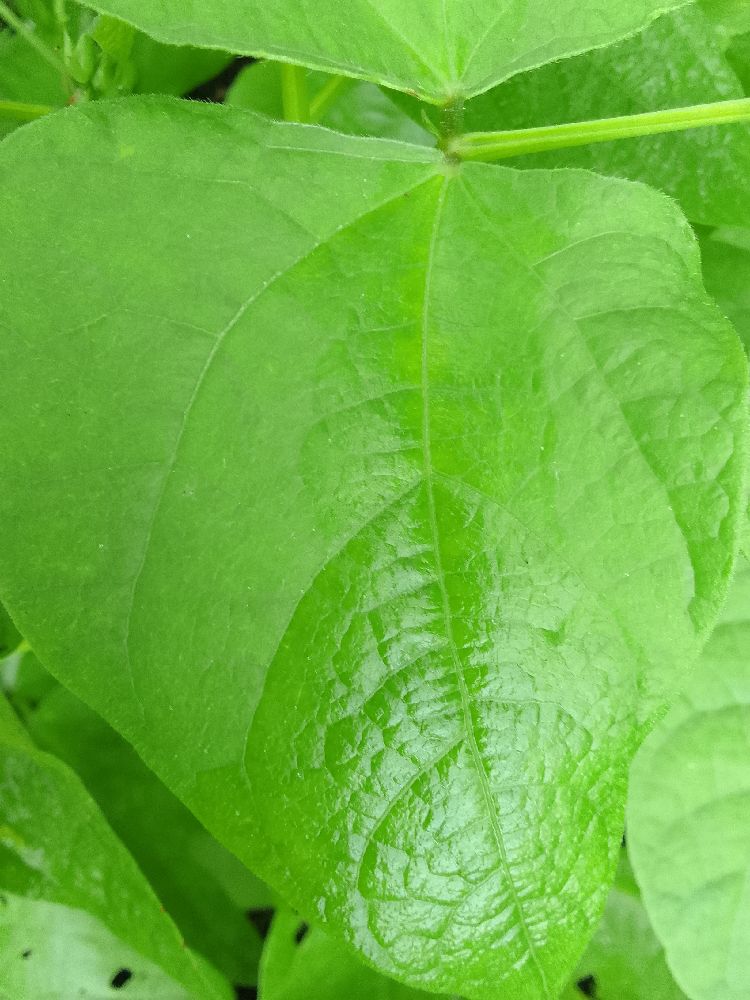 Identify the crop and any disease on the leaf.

common bean, healthy
